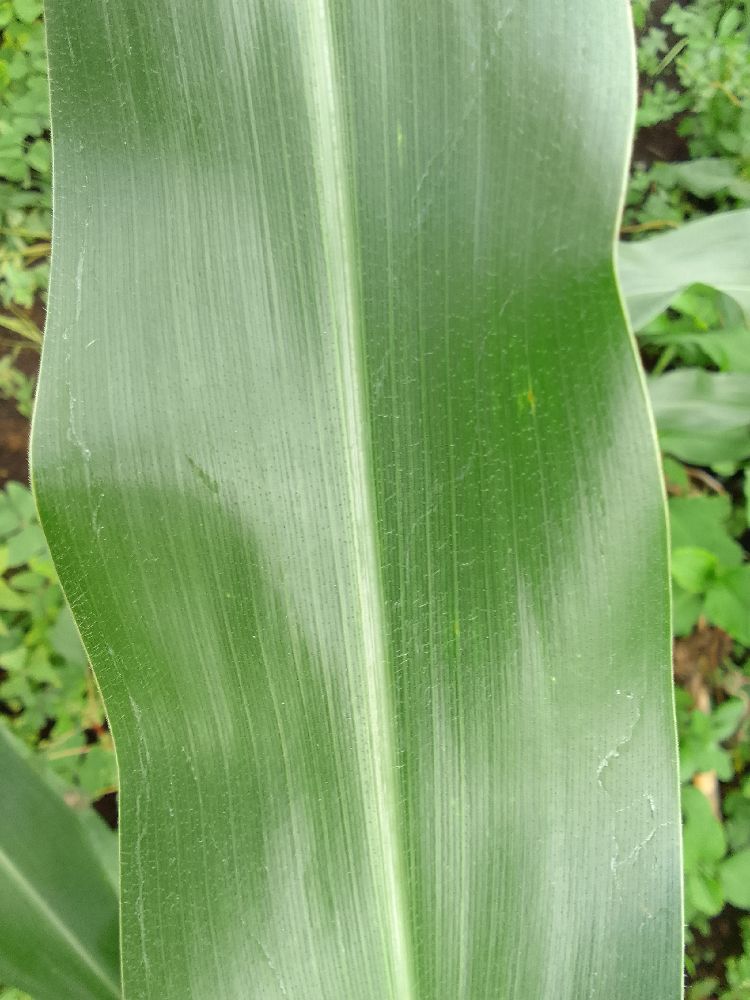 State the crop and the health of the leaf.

maize, healthy
